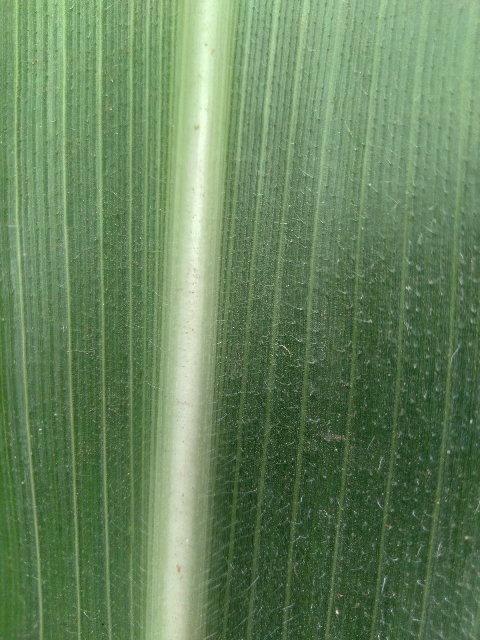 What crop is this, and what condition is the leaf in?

maize, healthy
